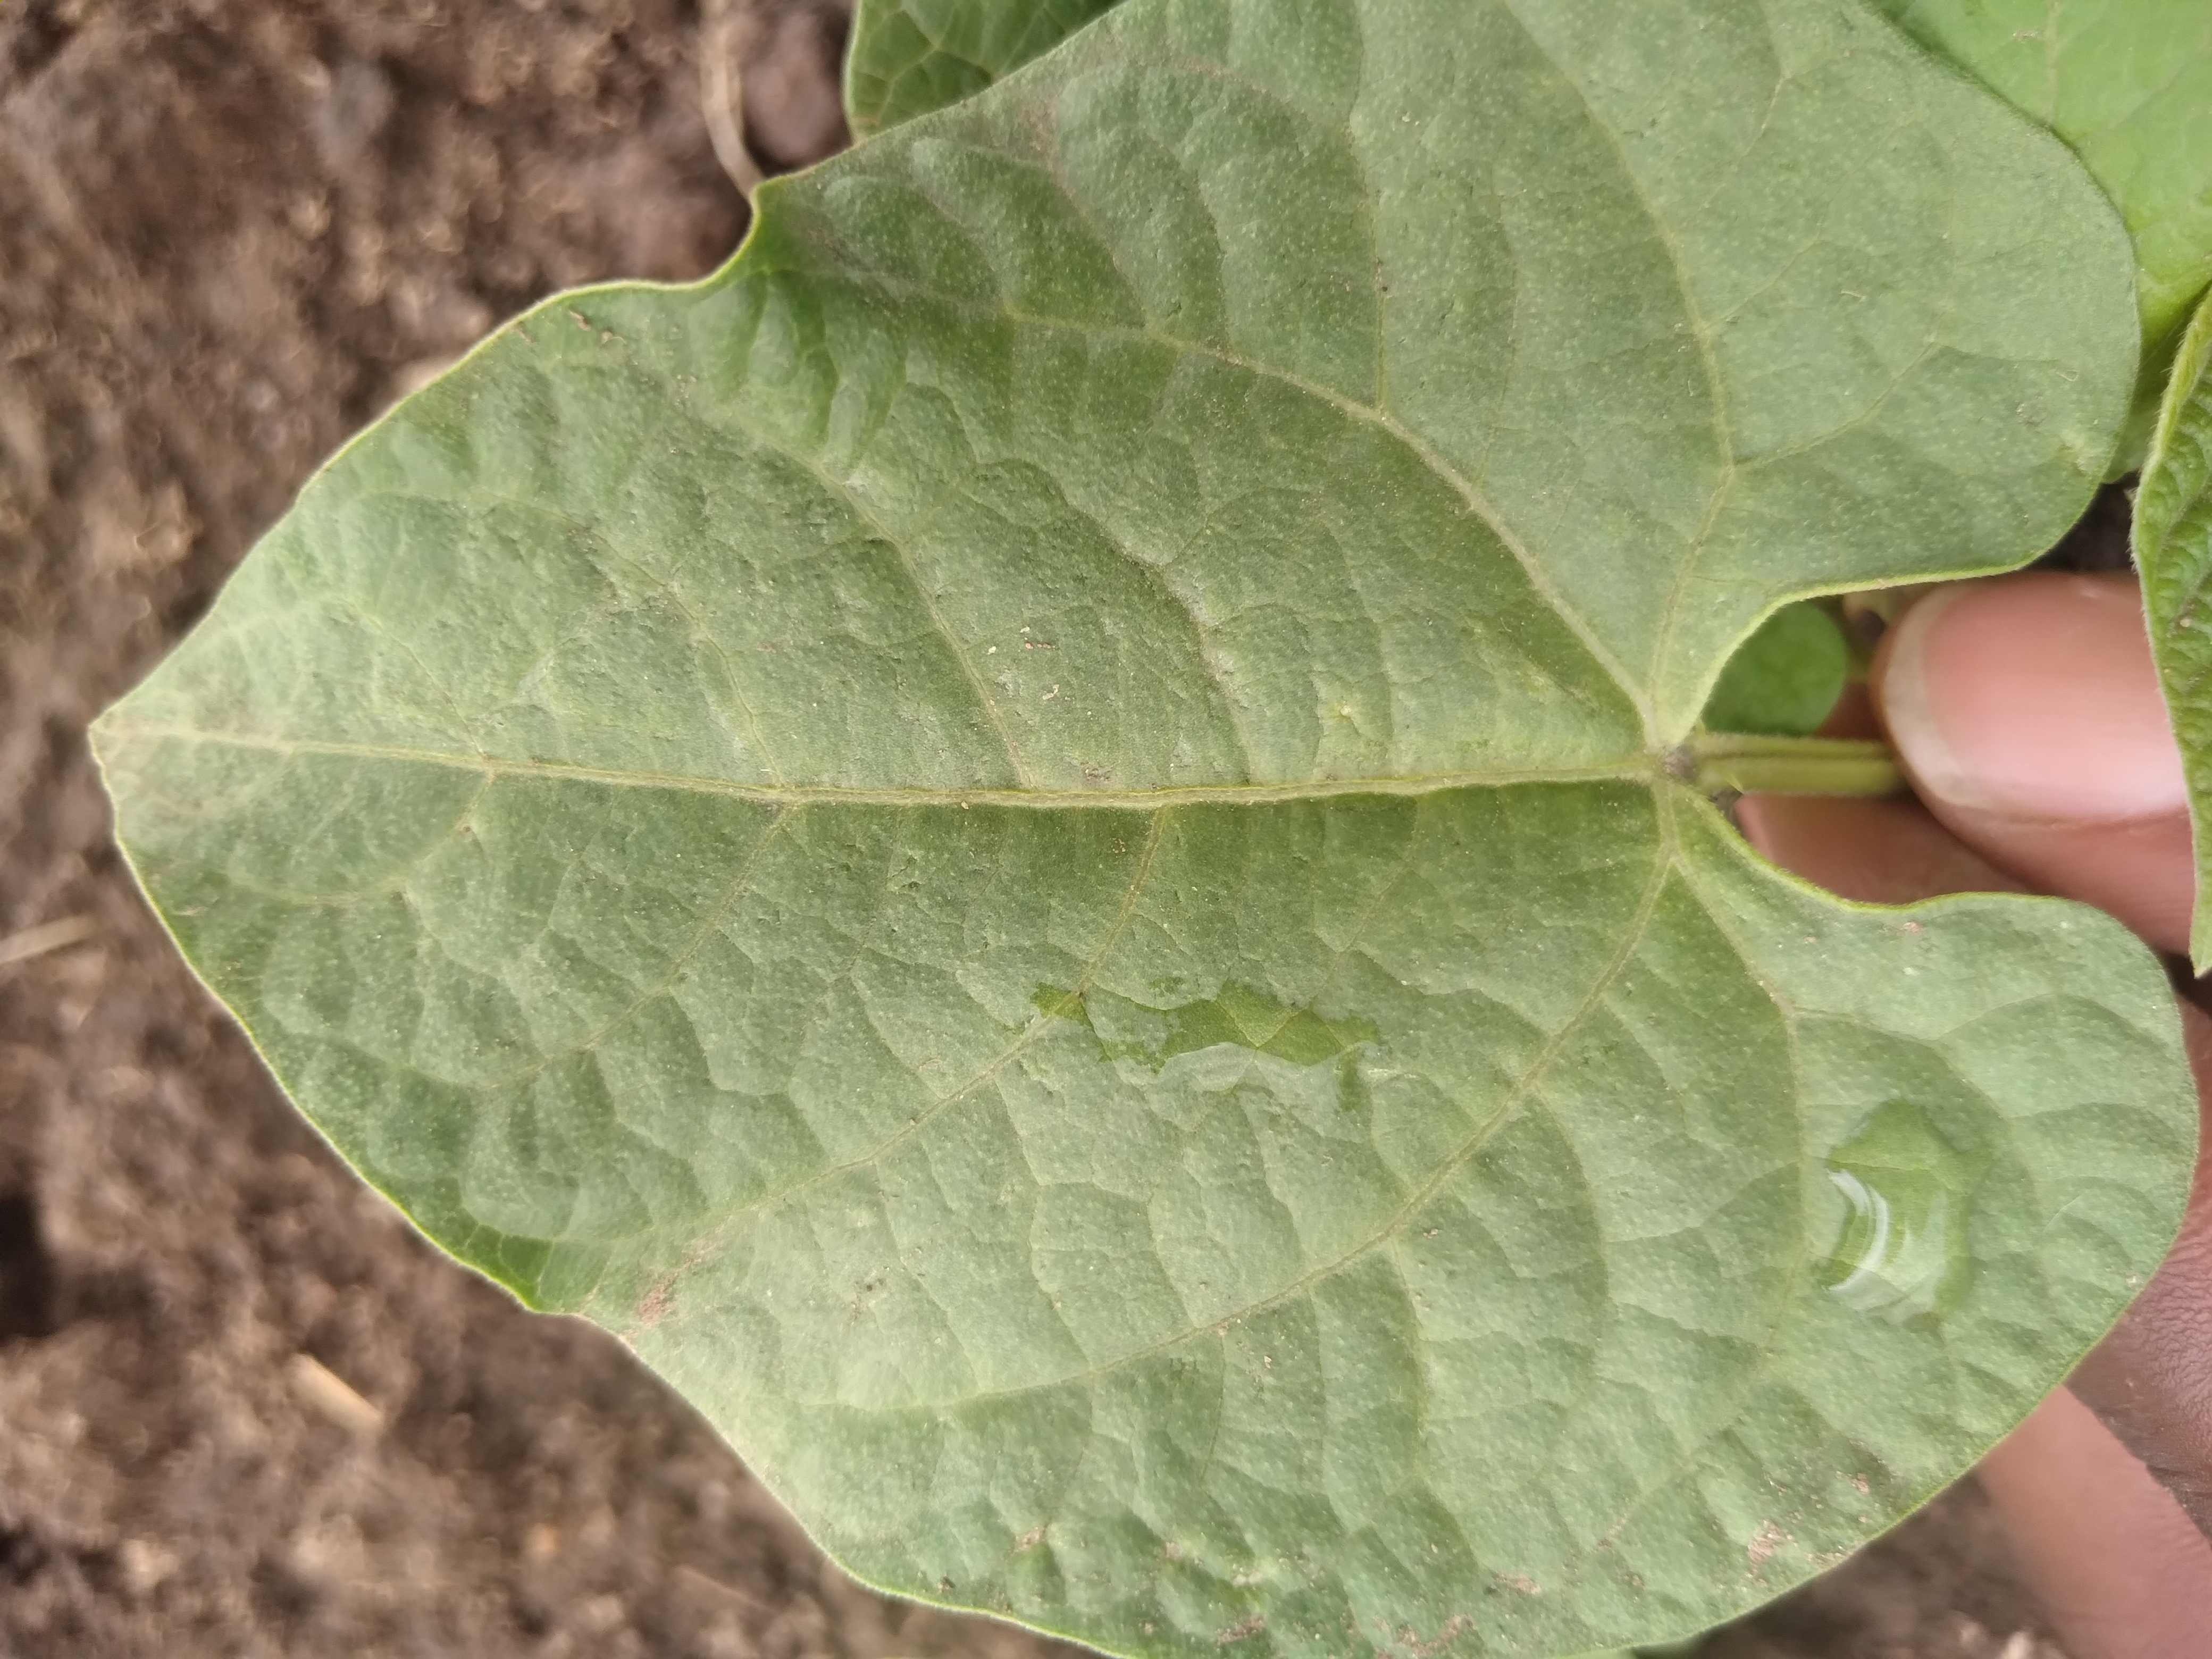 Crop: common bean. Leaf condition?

healthy
